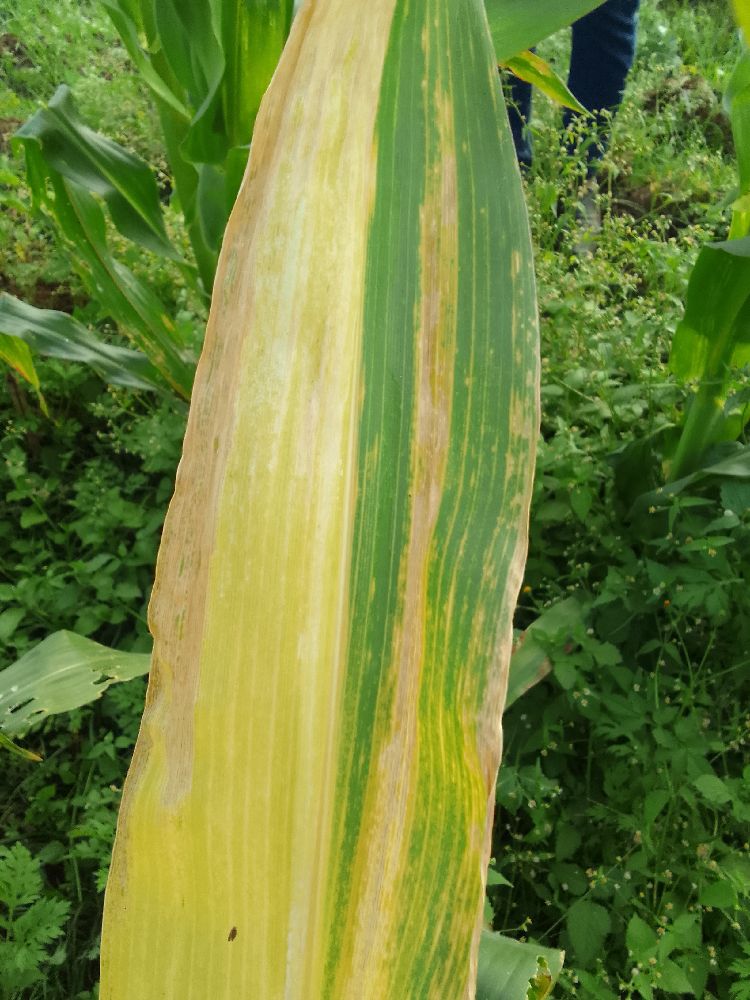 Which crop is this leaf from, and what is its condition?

maize, maize lethal necrosis
